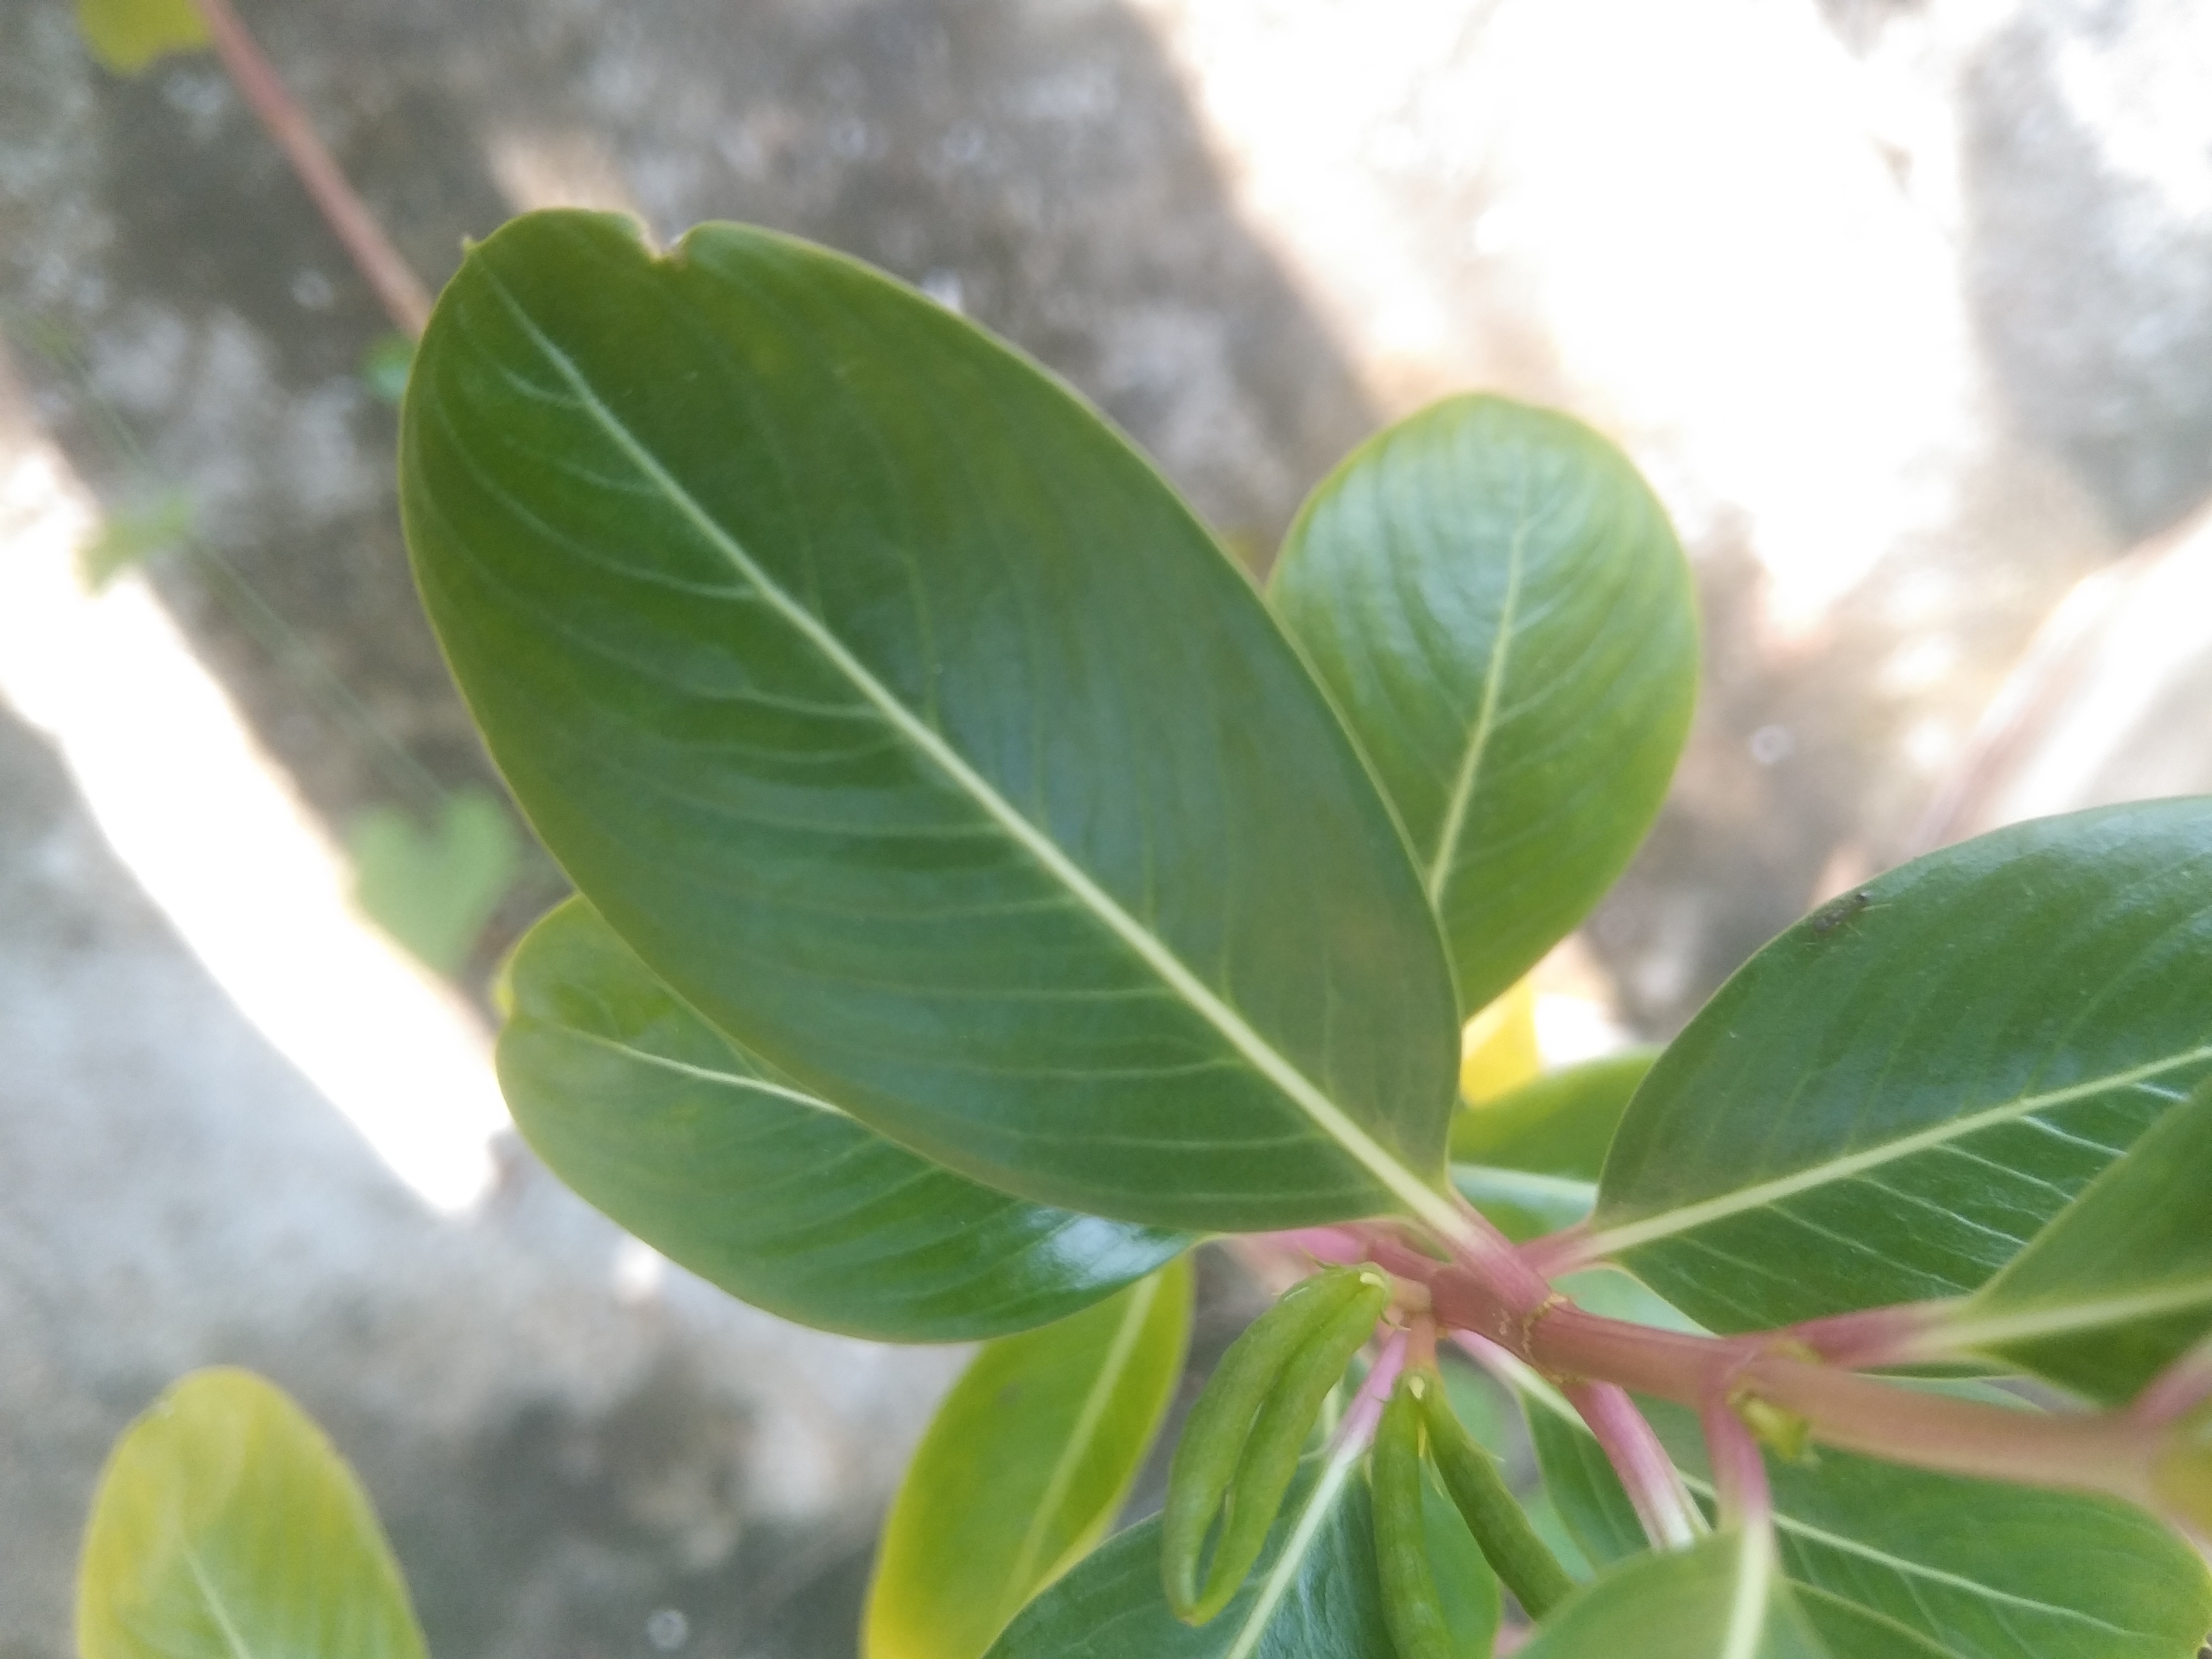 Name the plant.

rose periwinkle
